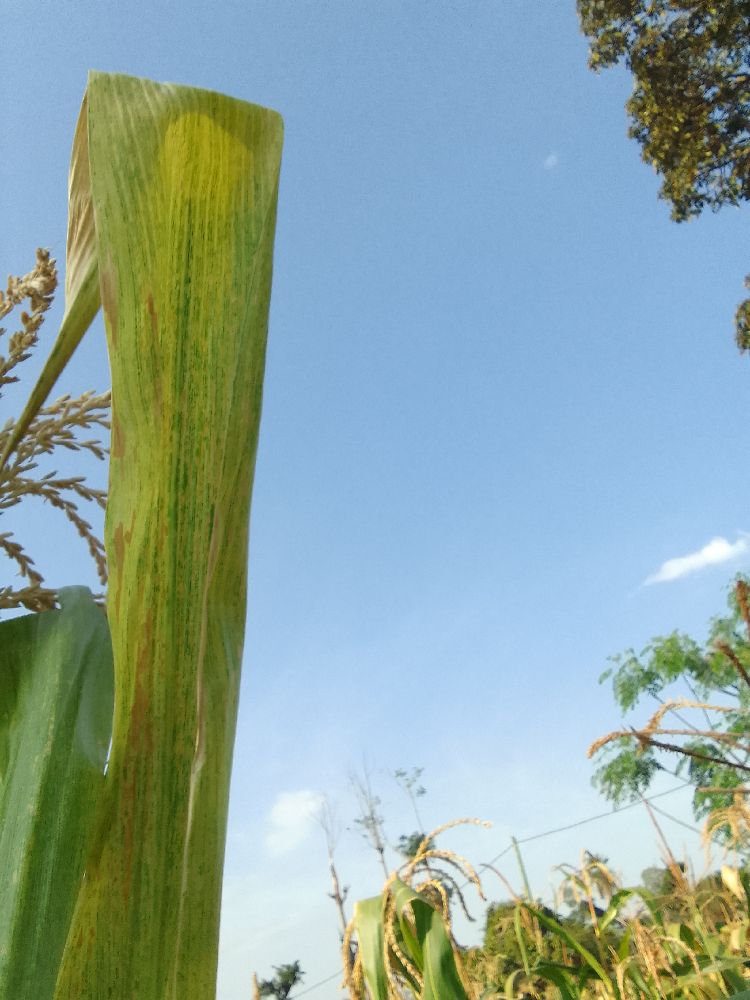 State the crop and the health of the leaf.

maize, maize lethal necrosis
